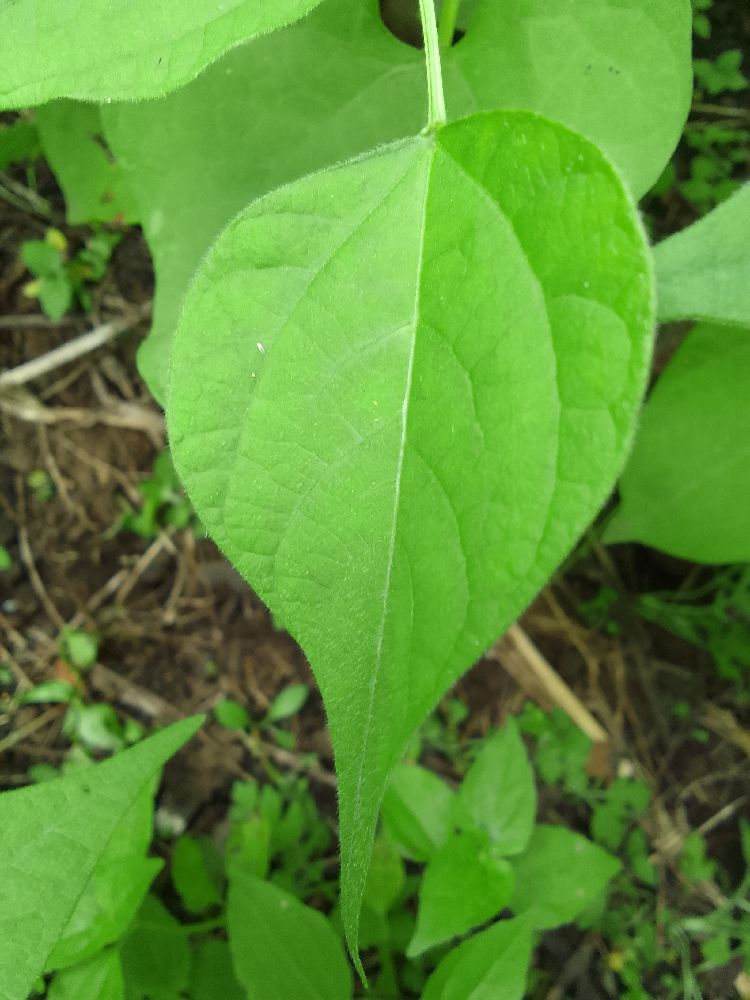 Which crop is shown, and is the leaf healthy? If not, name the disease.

common bean, healthy
